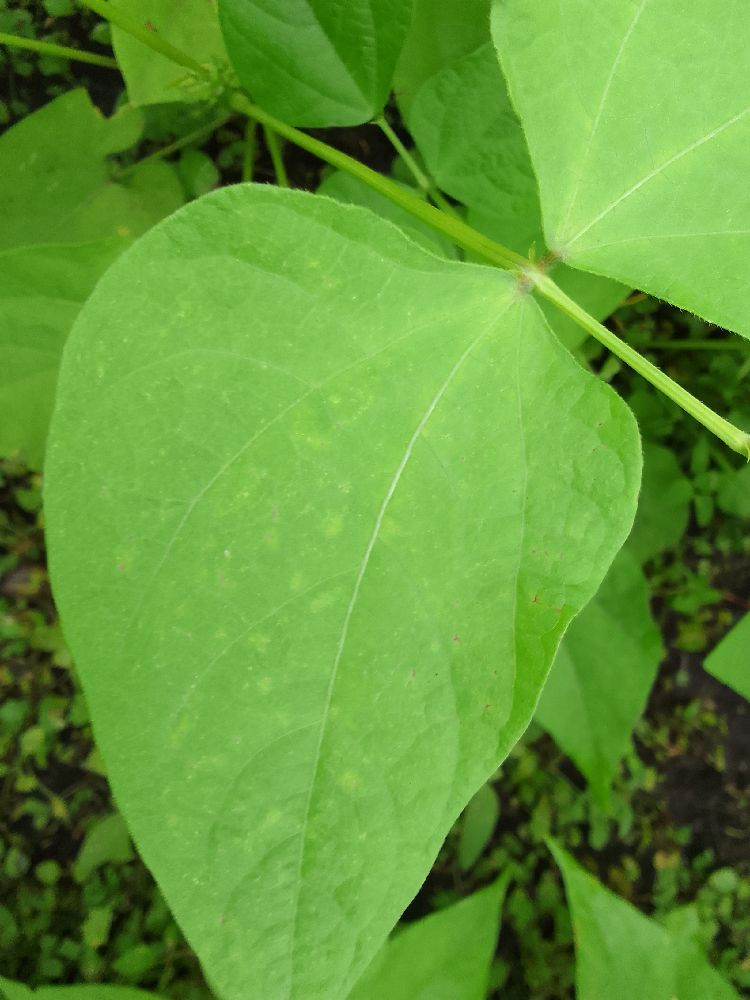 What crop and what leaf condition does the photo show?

common bean, healthy
